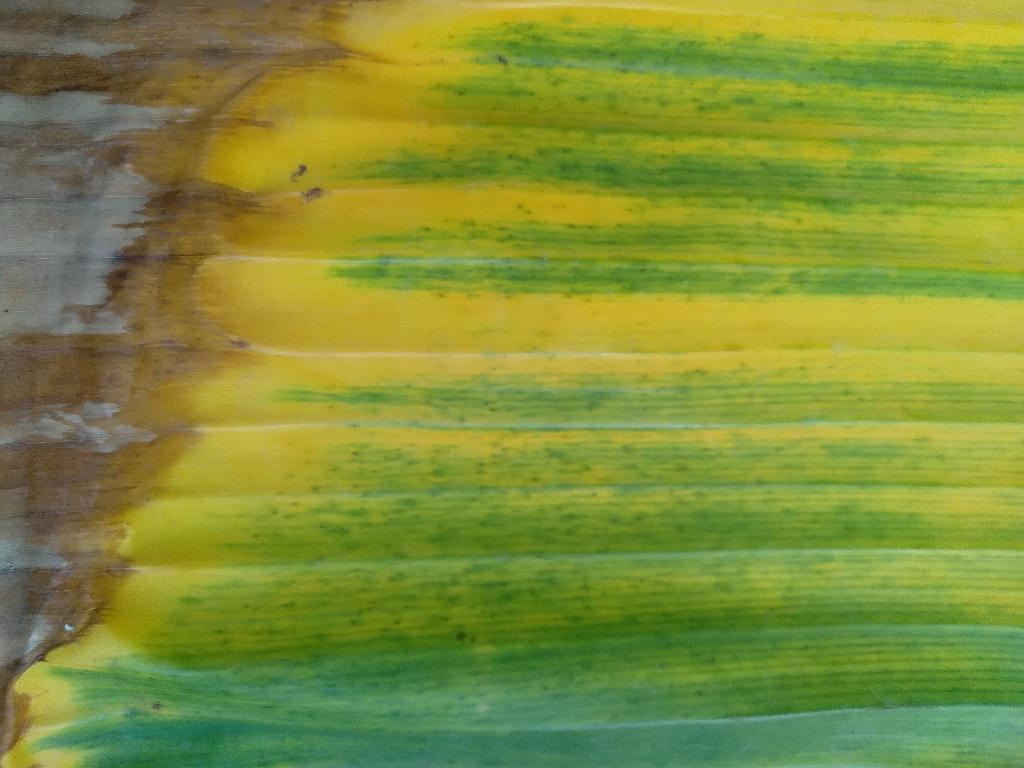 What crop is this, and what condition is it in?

banana, fusarium wilt race 1
